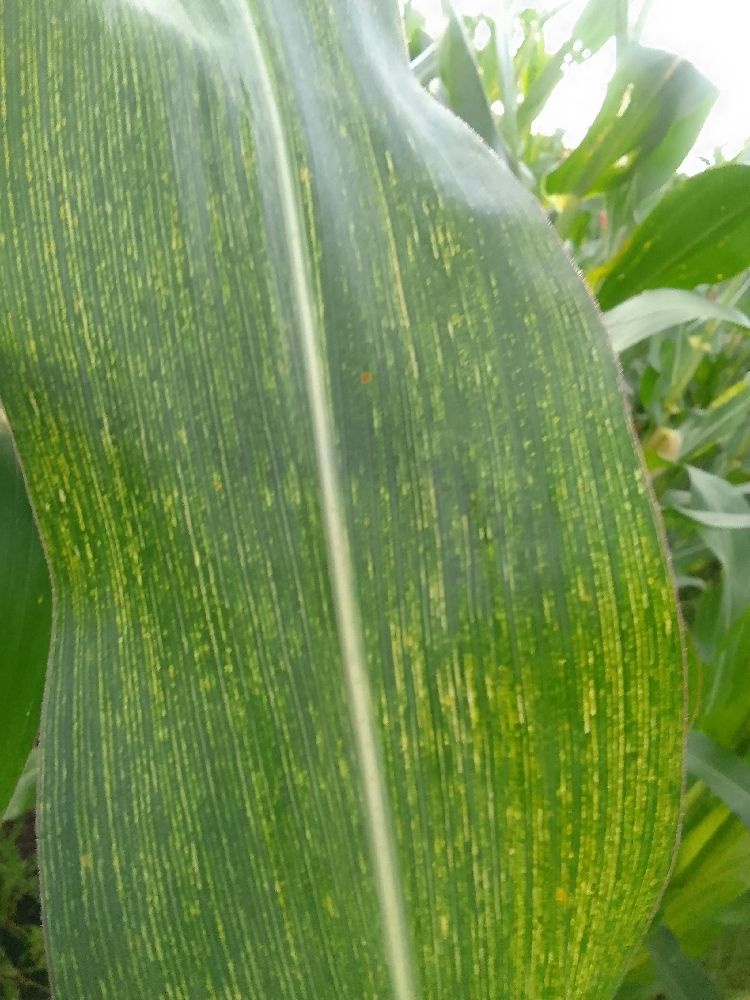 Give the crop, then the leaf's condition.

maize, maize streak virus
